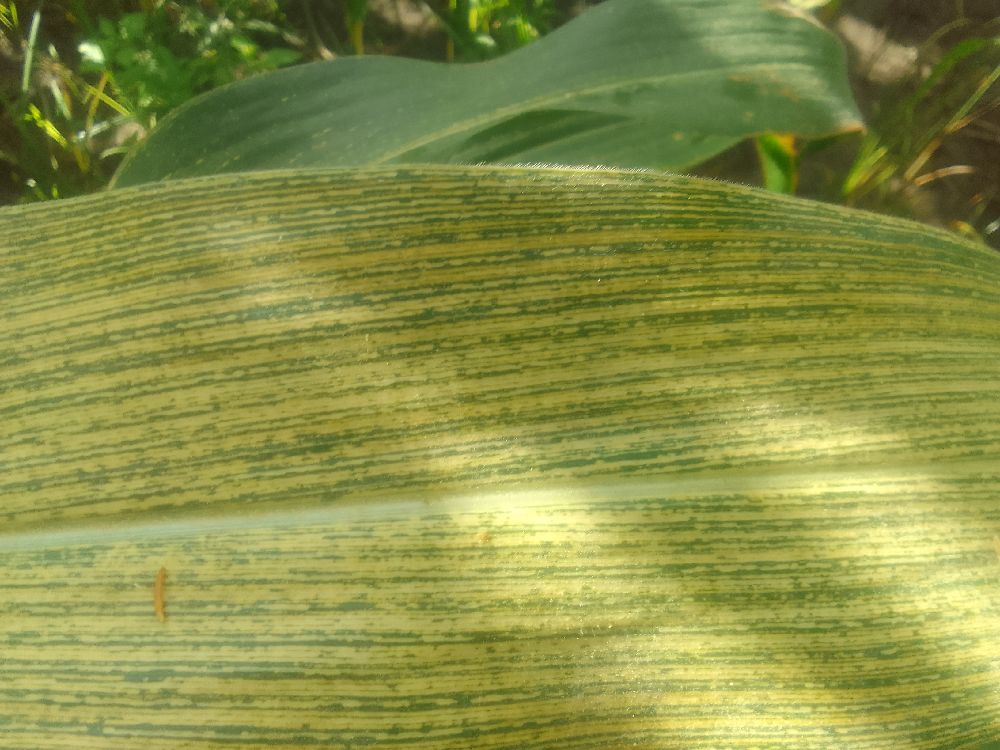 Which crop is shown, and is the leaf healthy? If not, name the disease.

maize, maize streak virus
